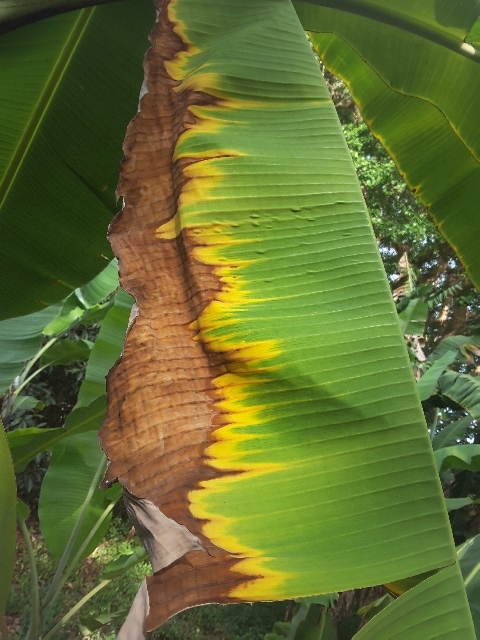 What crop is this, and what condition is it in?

banana, fusarium wilt race 1
